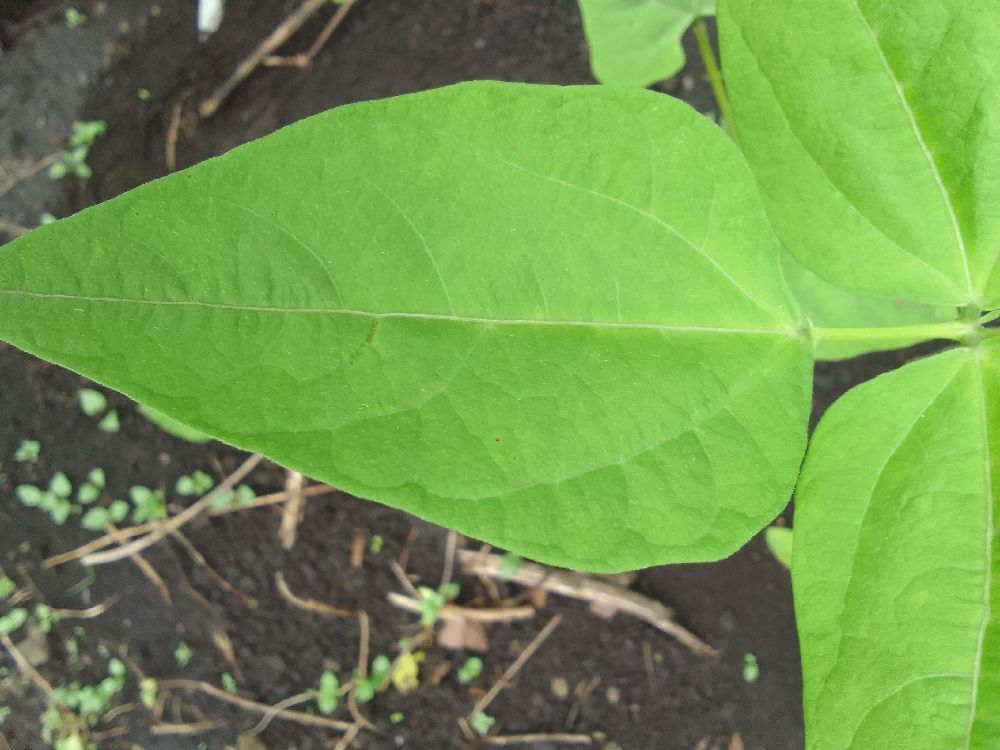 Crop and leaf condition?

common bean, healthy
